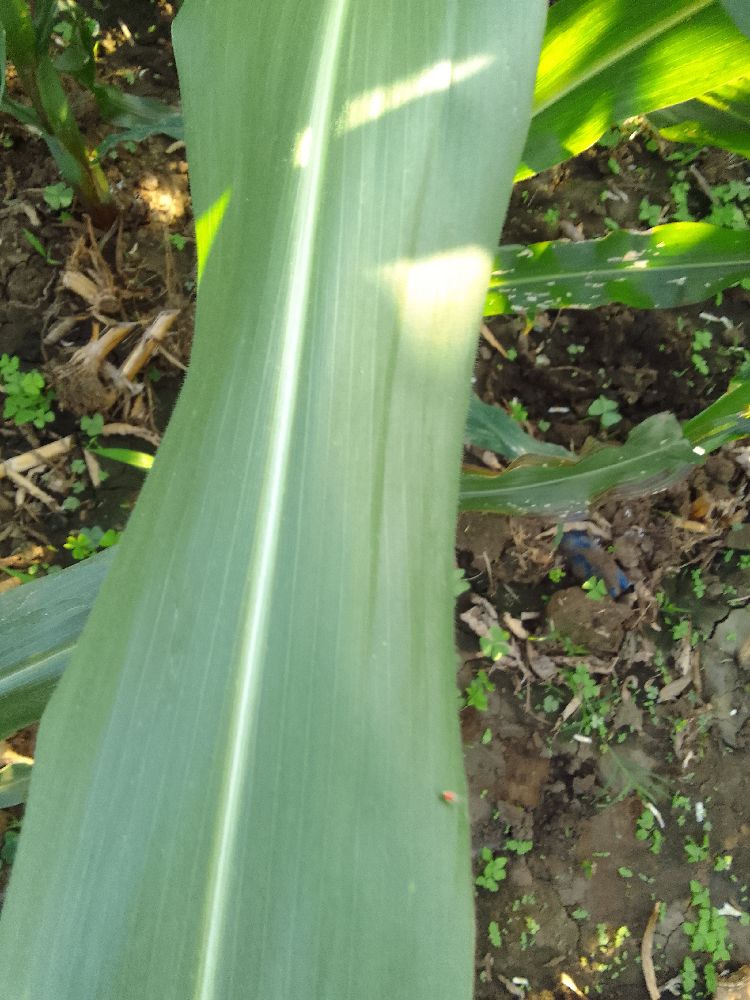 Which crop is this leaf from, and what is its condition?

maize, healthy
